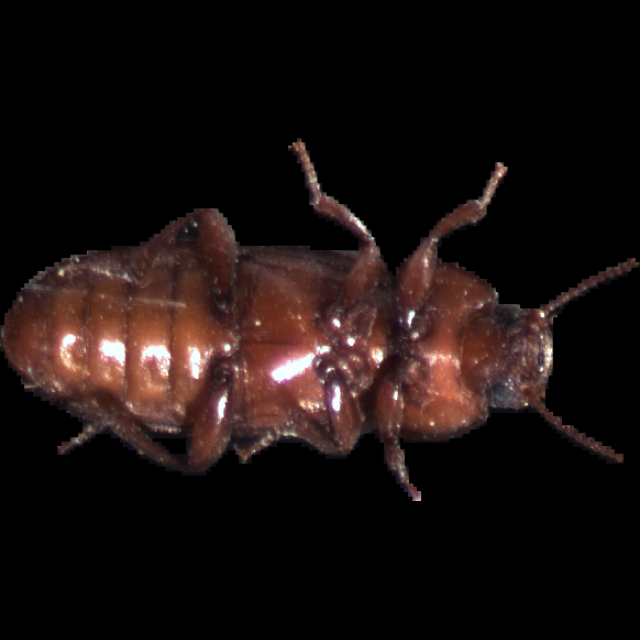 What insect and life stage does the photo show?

mealworm beetle
